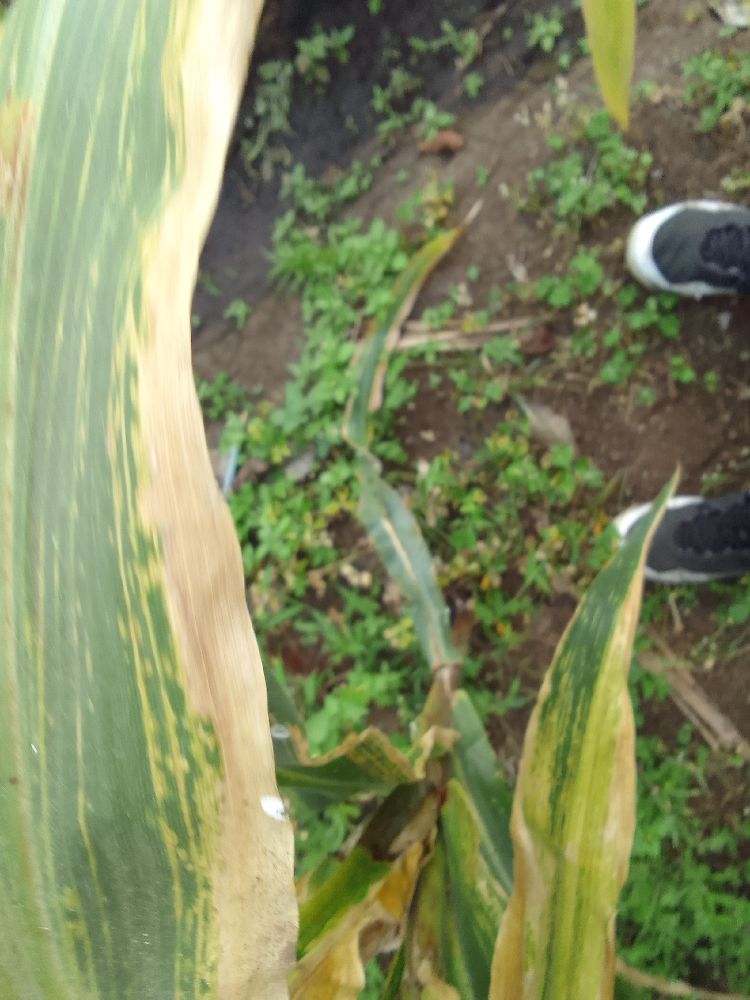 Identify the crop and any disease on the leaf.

maize, maize lethal necrosis
